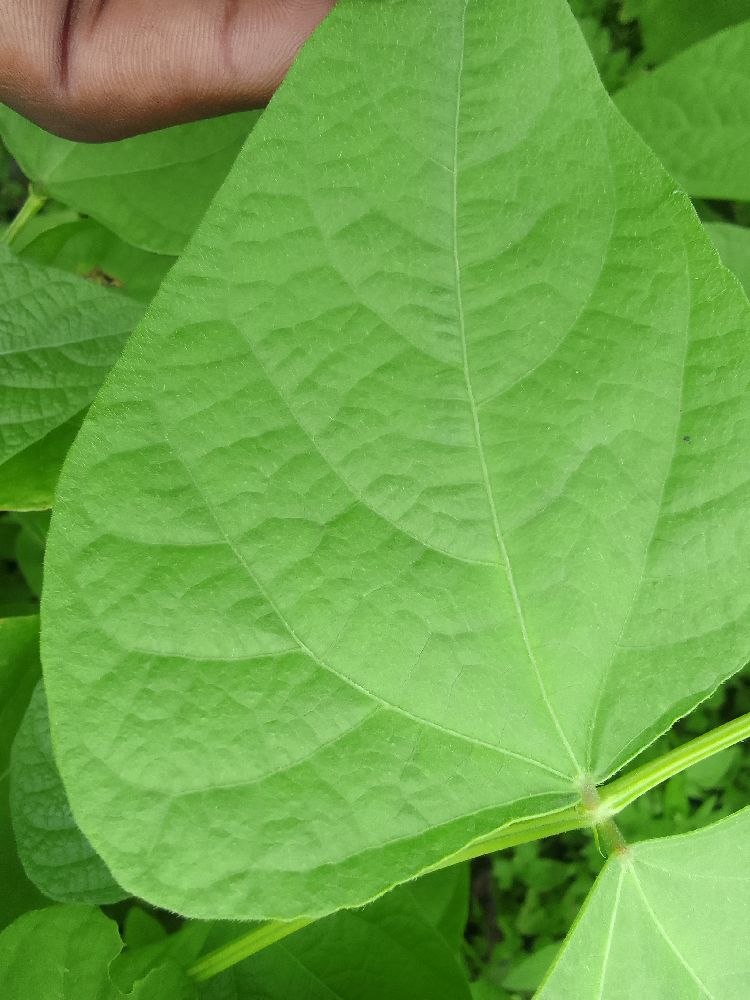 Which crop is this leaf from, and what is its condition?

common bean, healthy
